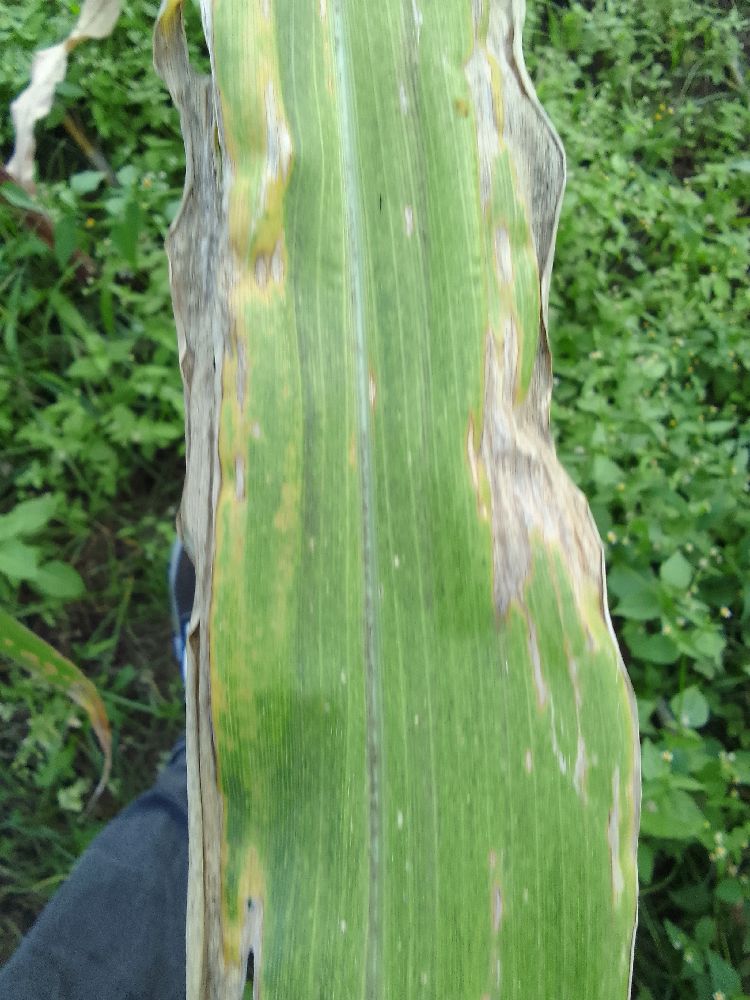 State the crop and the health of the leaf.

maize, maize lethal necrosis
